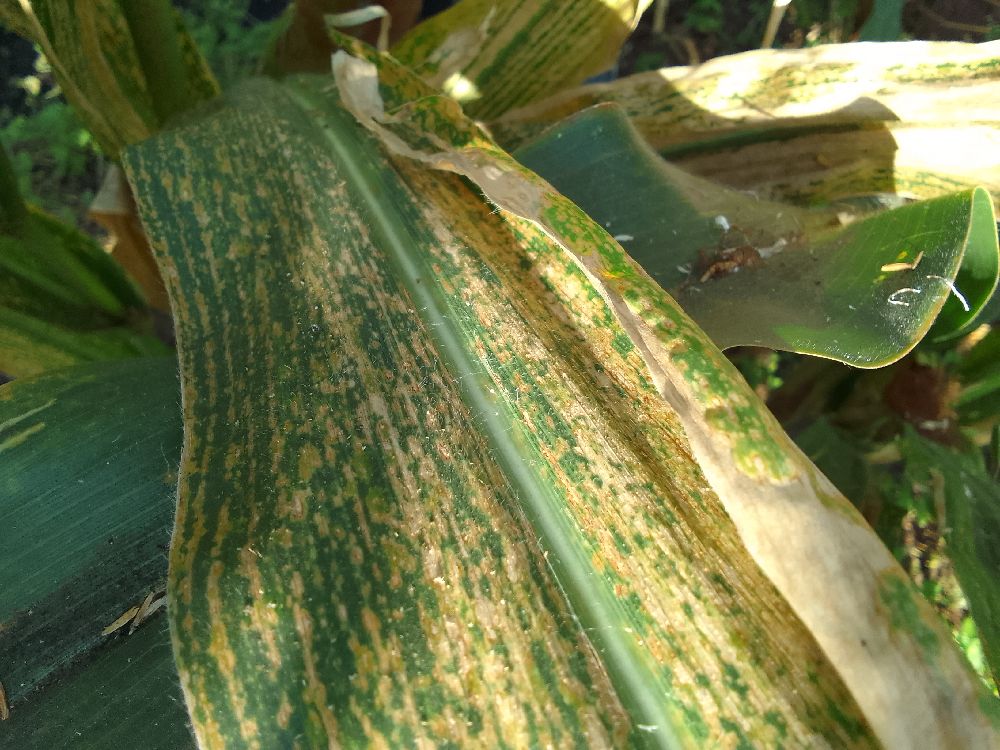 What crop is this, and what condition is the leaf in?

maize, maize lethal necrosis
